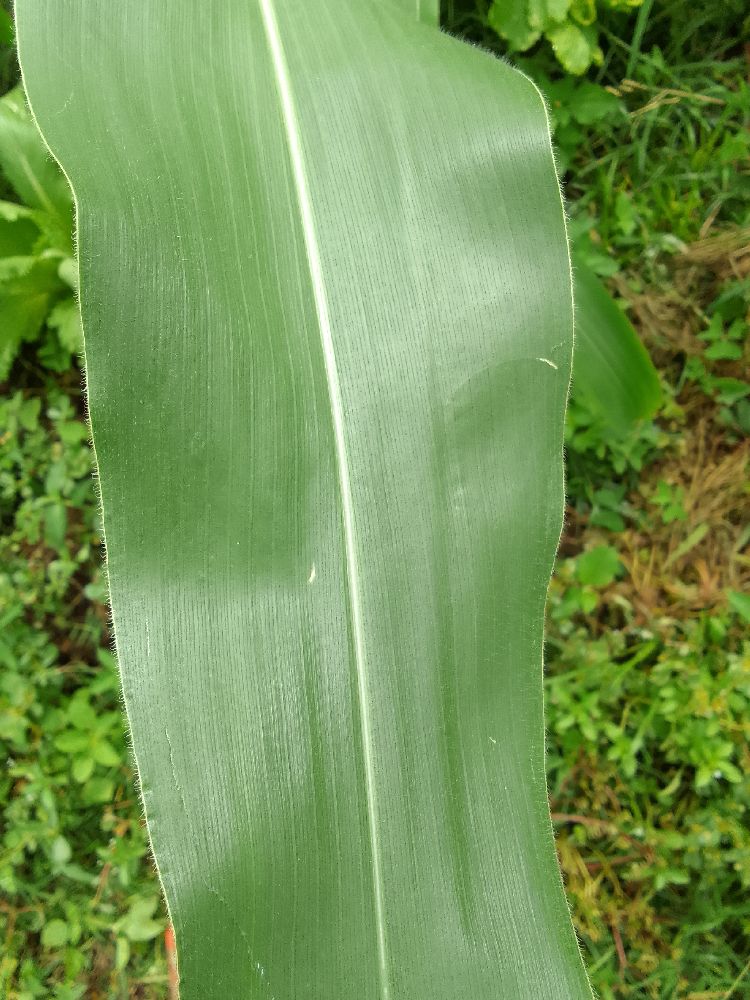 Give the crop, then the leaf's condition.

maize, healthy
